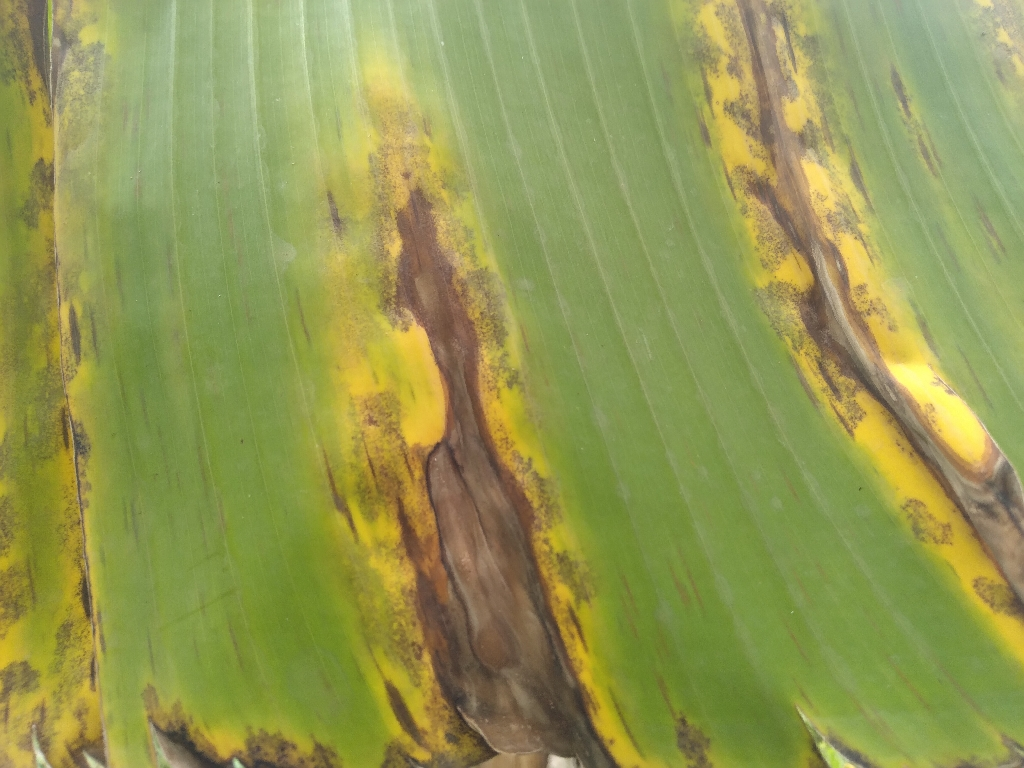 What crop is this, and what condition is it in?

banana, black sigatoka
